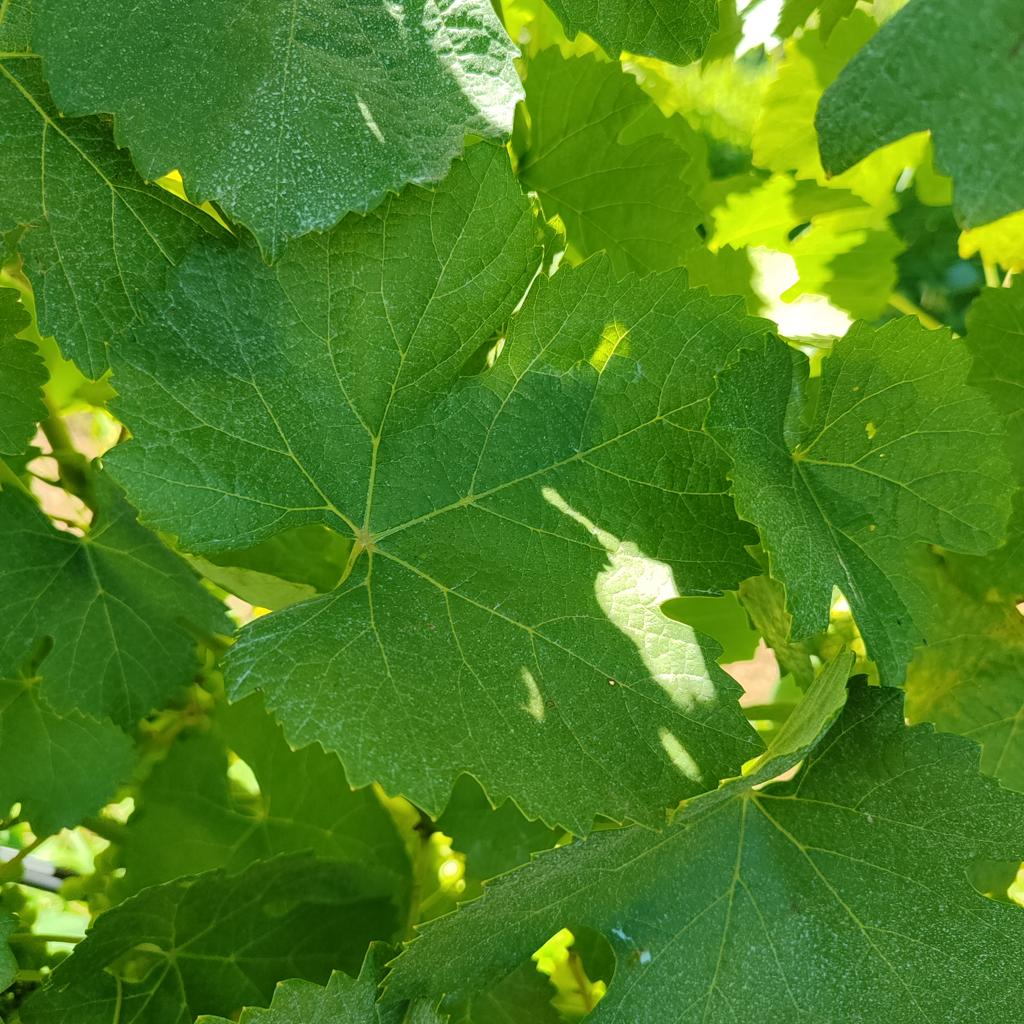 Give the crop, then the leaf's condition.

grapevine, healthy
